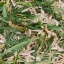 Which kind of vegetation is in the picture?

grass
